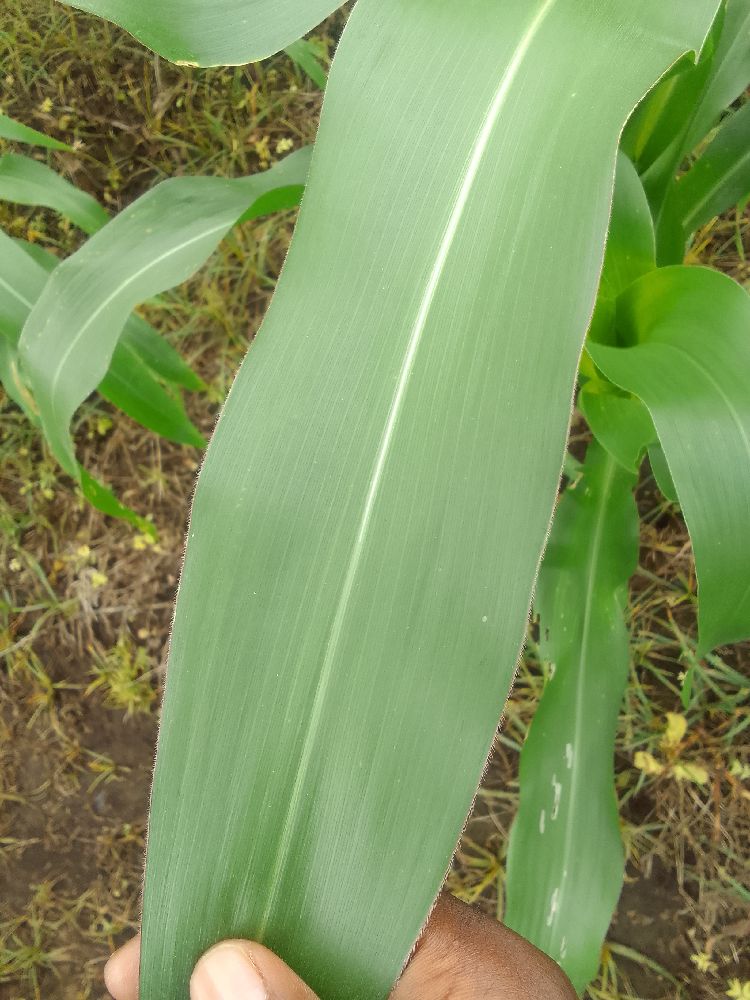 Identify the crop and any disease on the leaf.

maize, healthy
